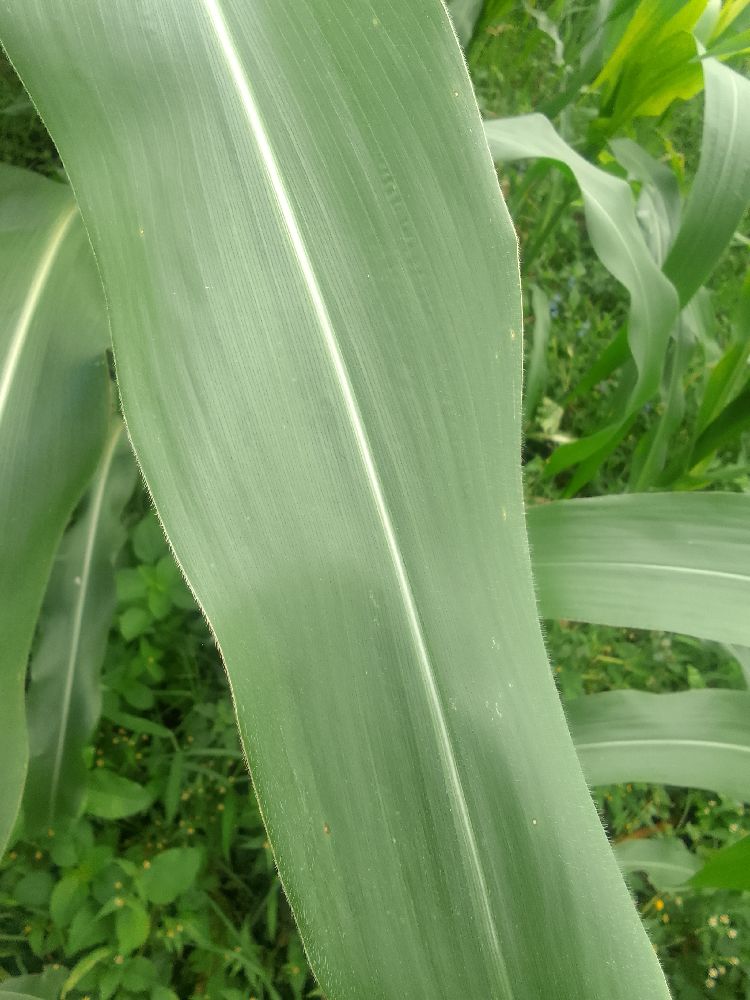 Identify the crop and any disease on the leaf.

maize, healthy
